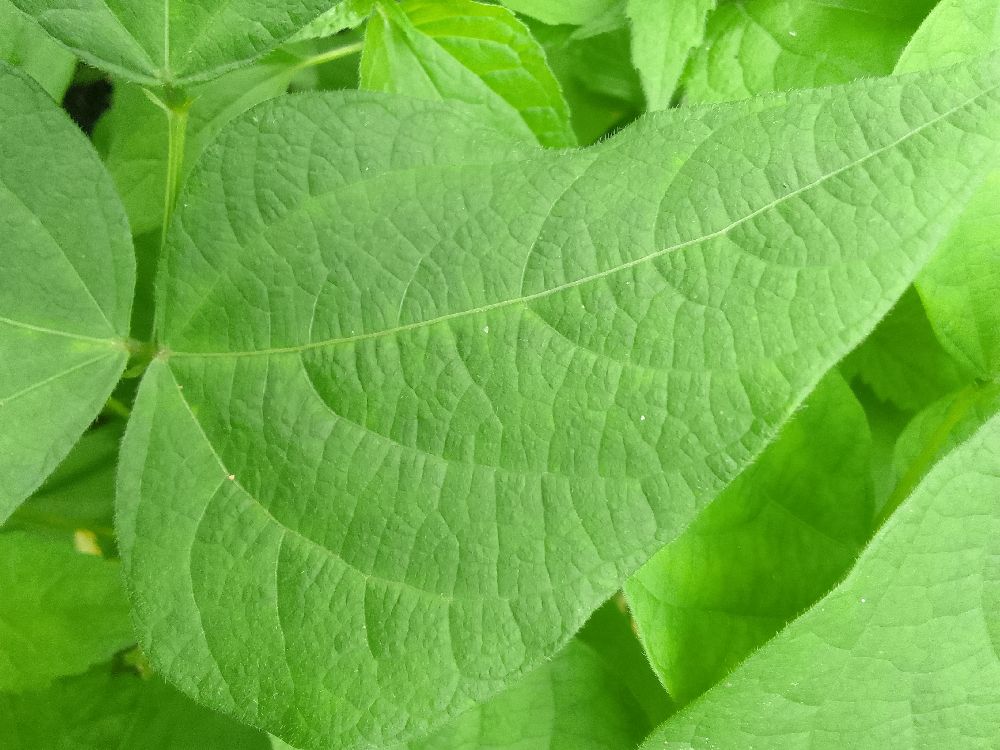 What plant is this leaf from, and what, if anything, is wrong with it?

common bean, healthy
